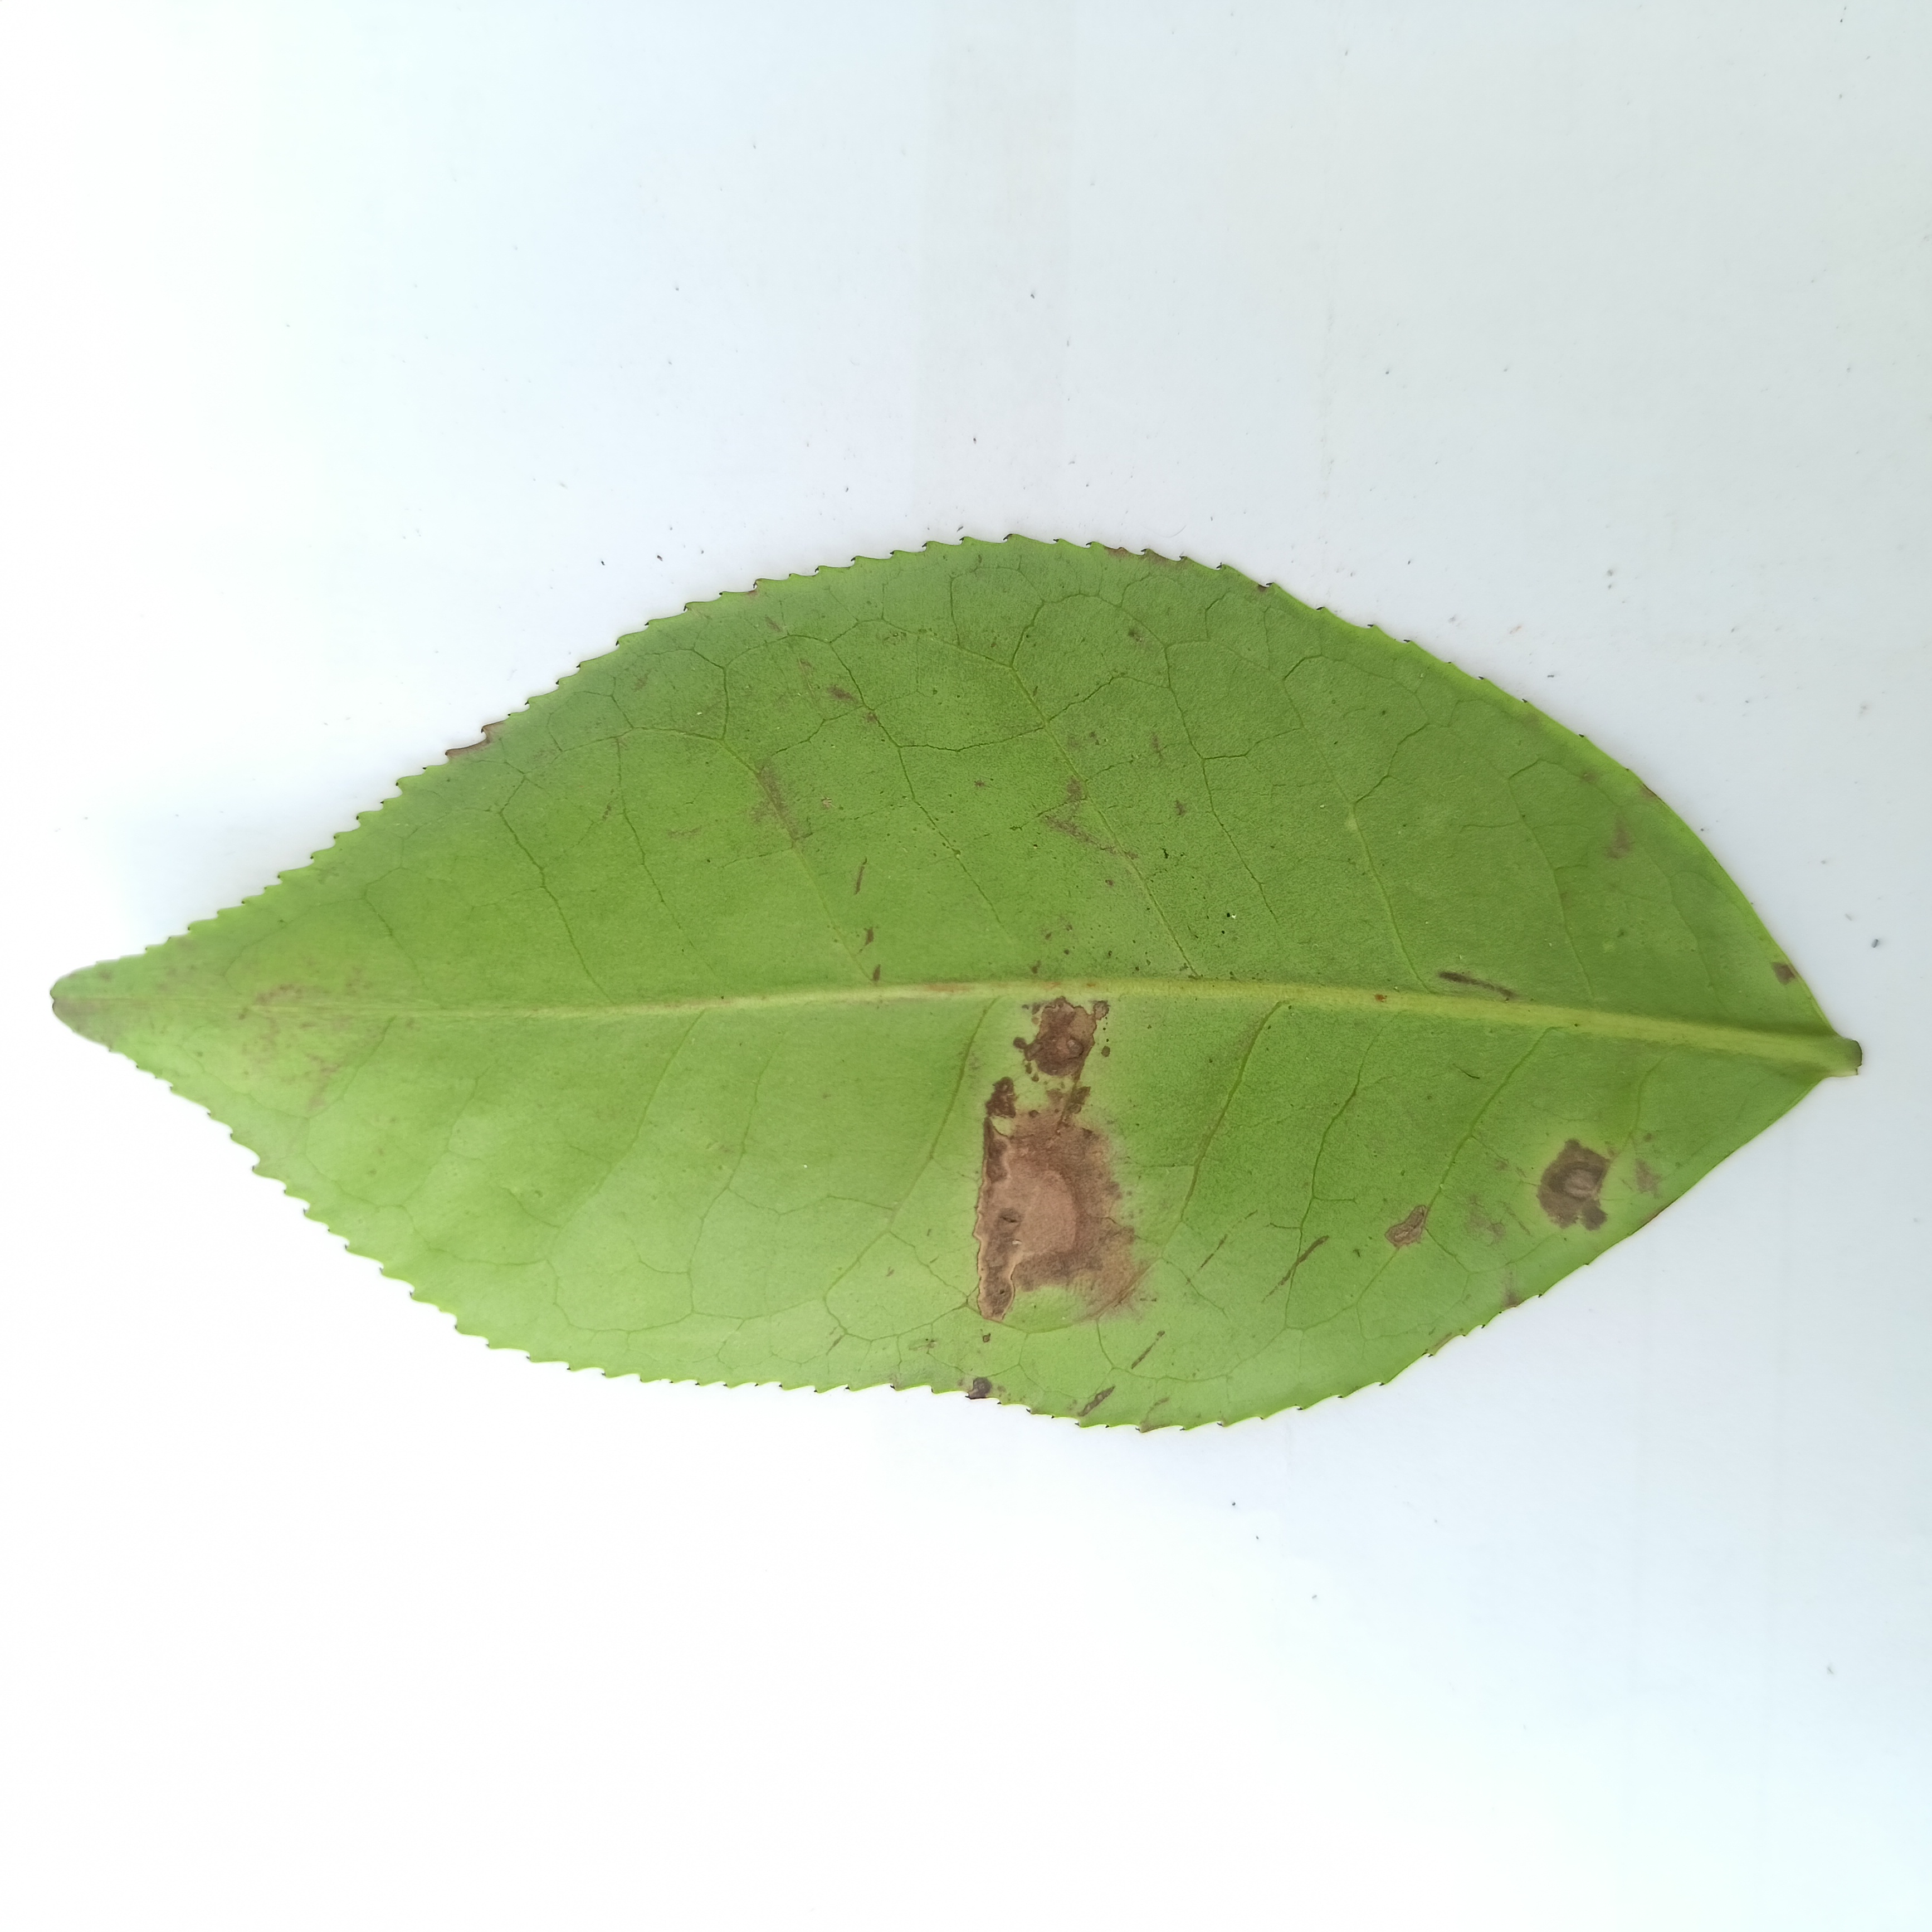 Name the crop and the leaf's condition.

tea, brown blight
